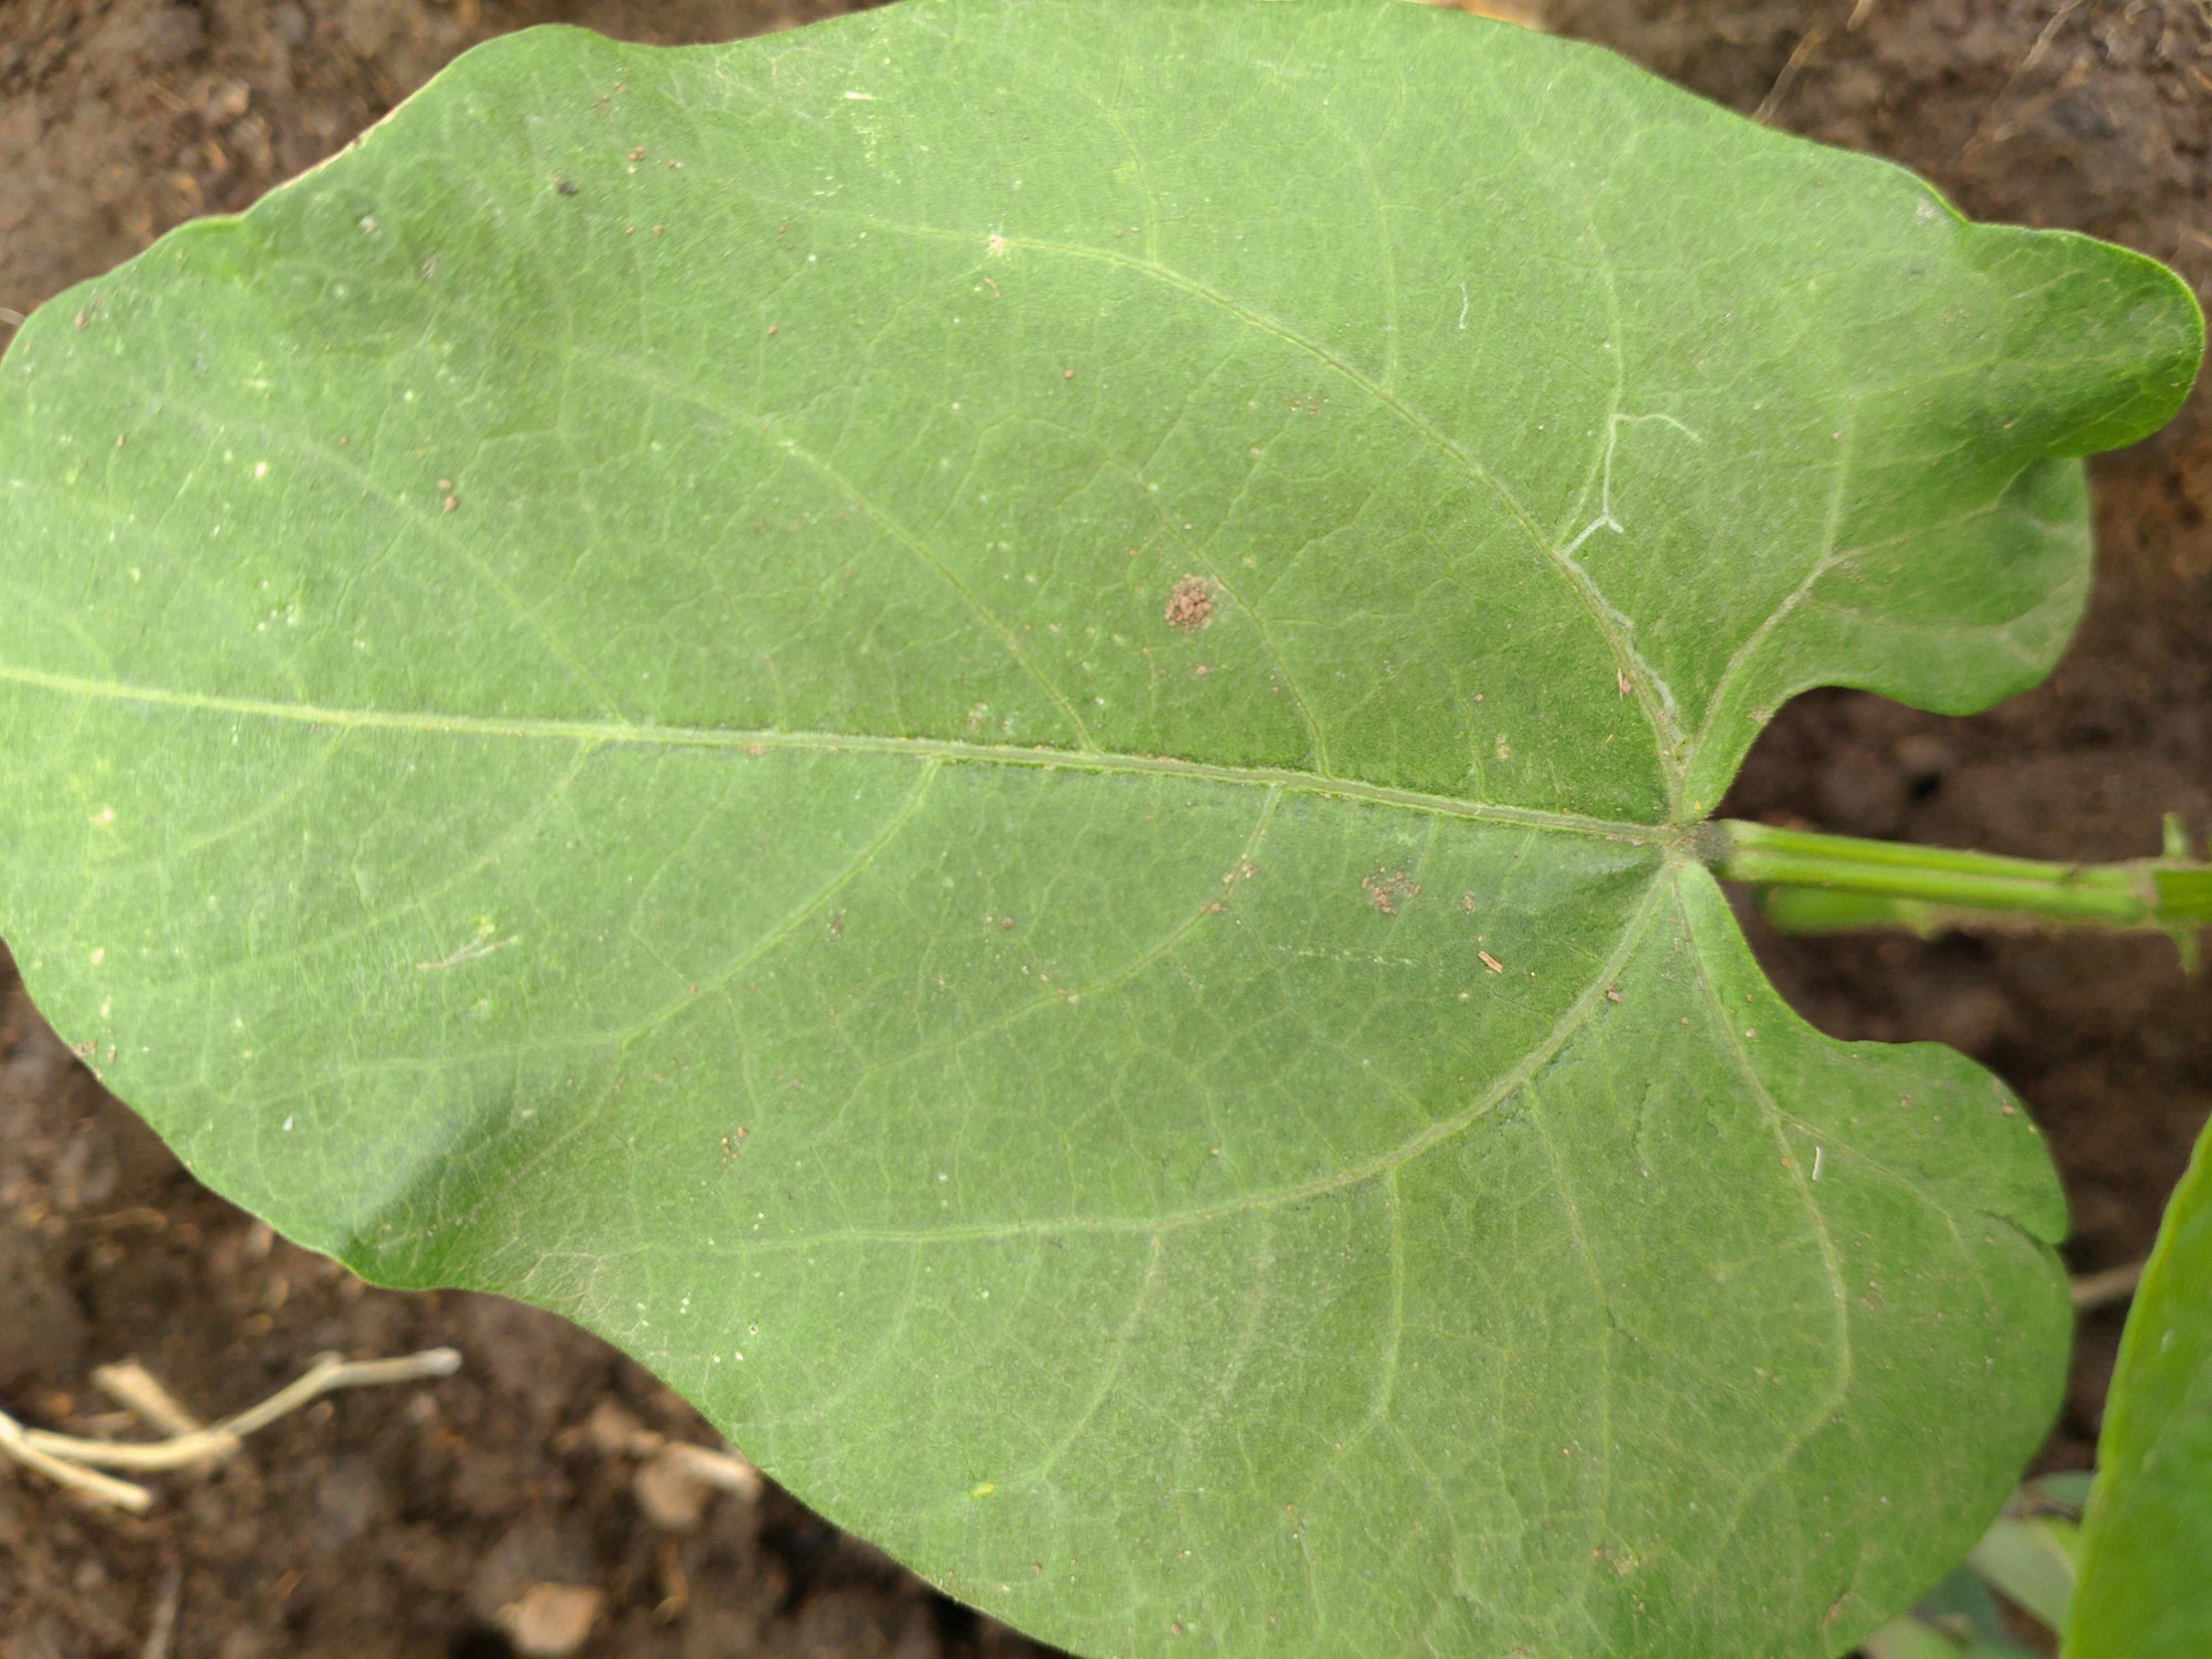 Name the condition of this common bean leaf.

healthy
